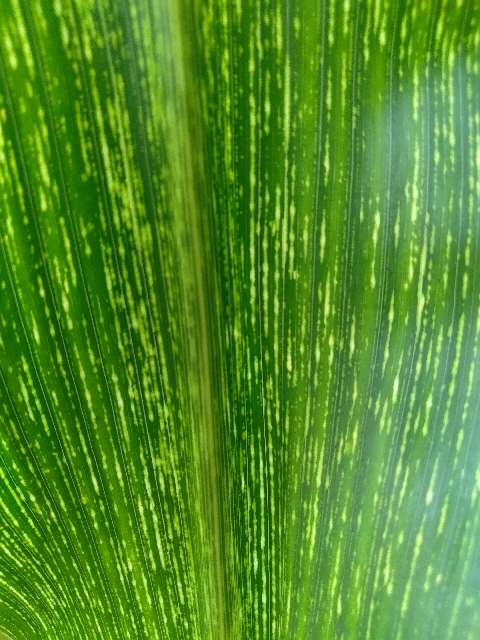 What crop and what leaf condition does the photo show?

maize, maize streak virus
